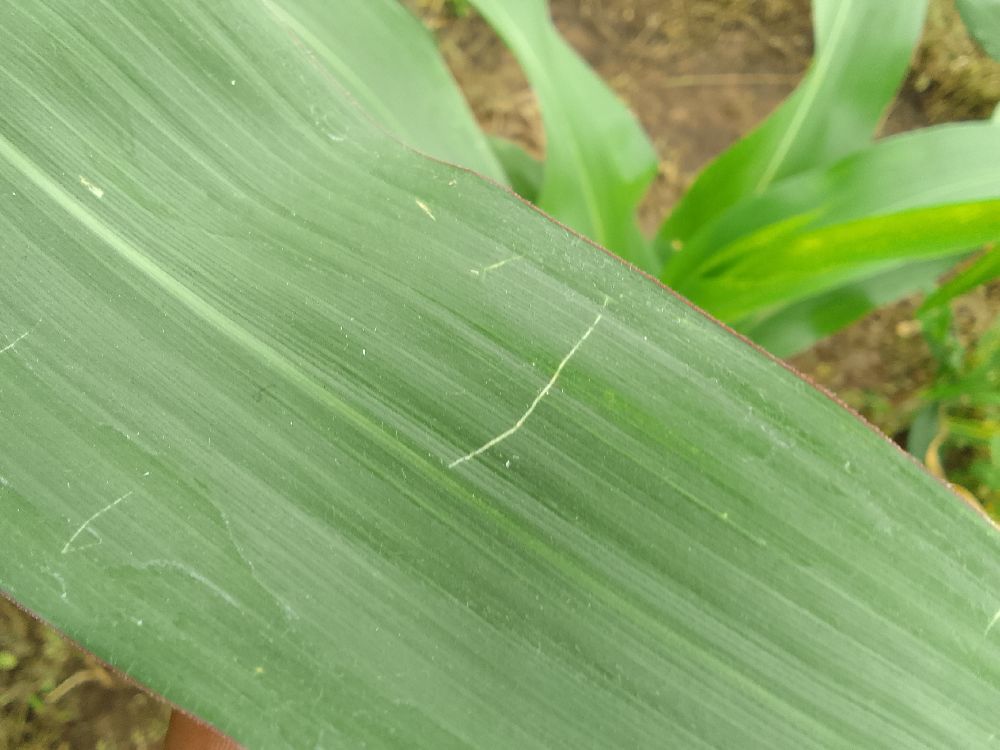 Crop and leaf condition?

maize, healthy
